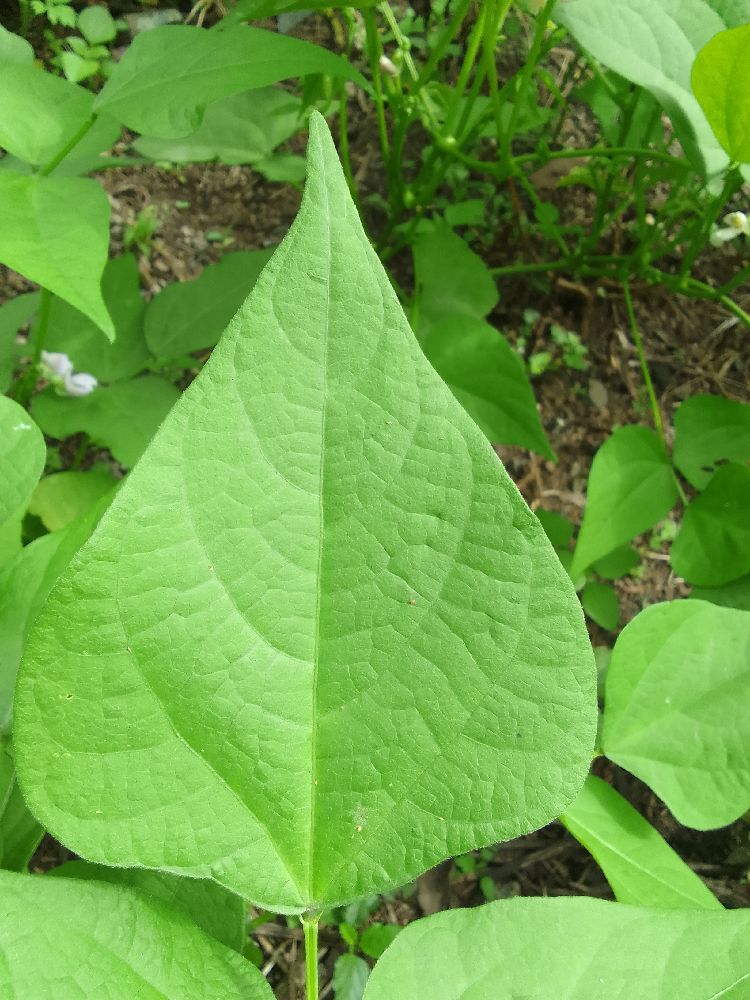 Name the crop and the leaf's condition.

common bean, healthy
